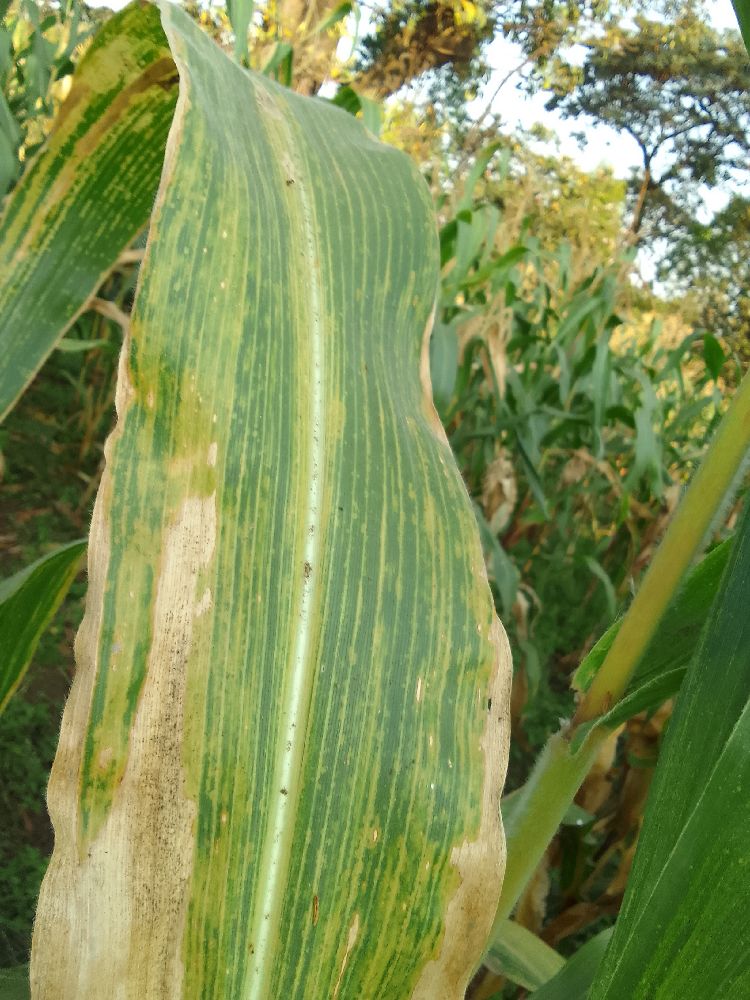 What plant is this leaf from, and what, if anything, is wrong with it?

maize, maize lethal necrosis
